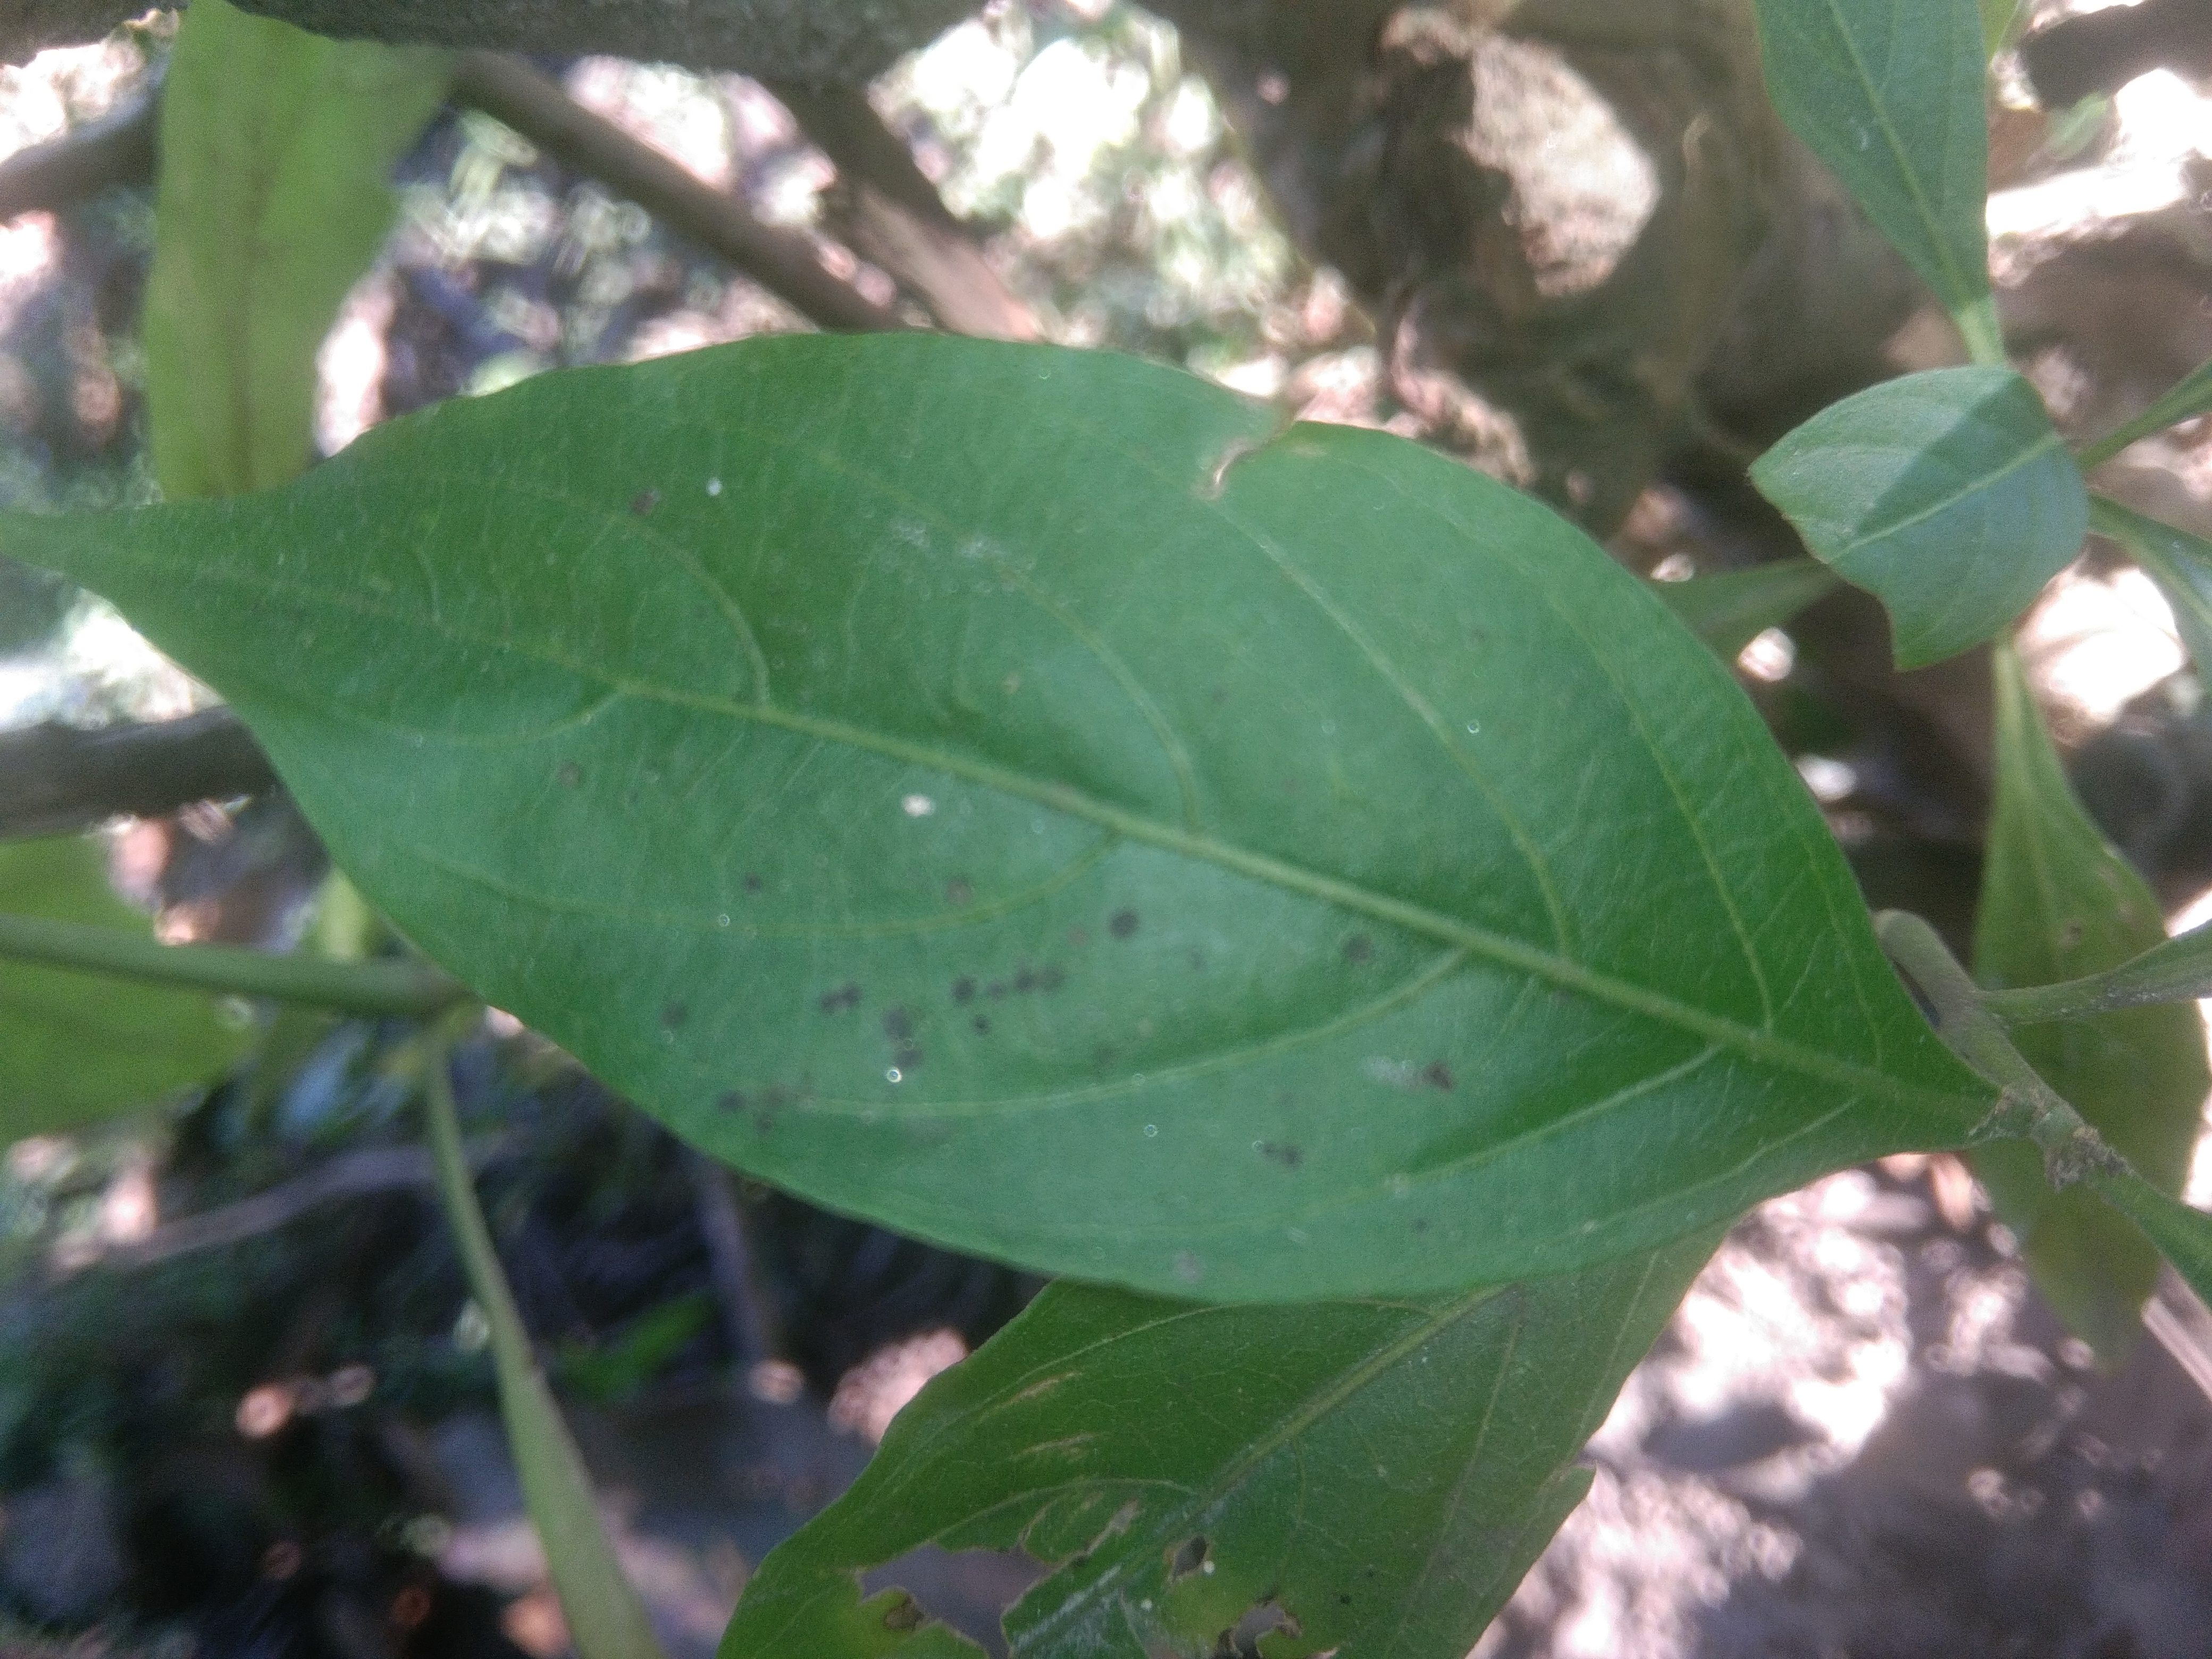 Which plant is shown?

vasaka
